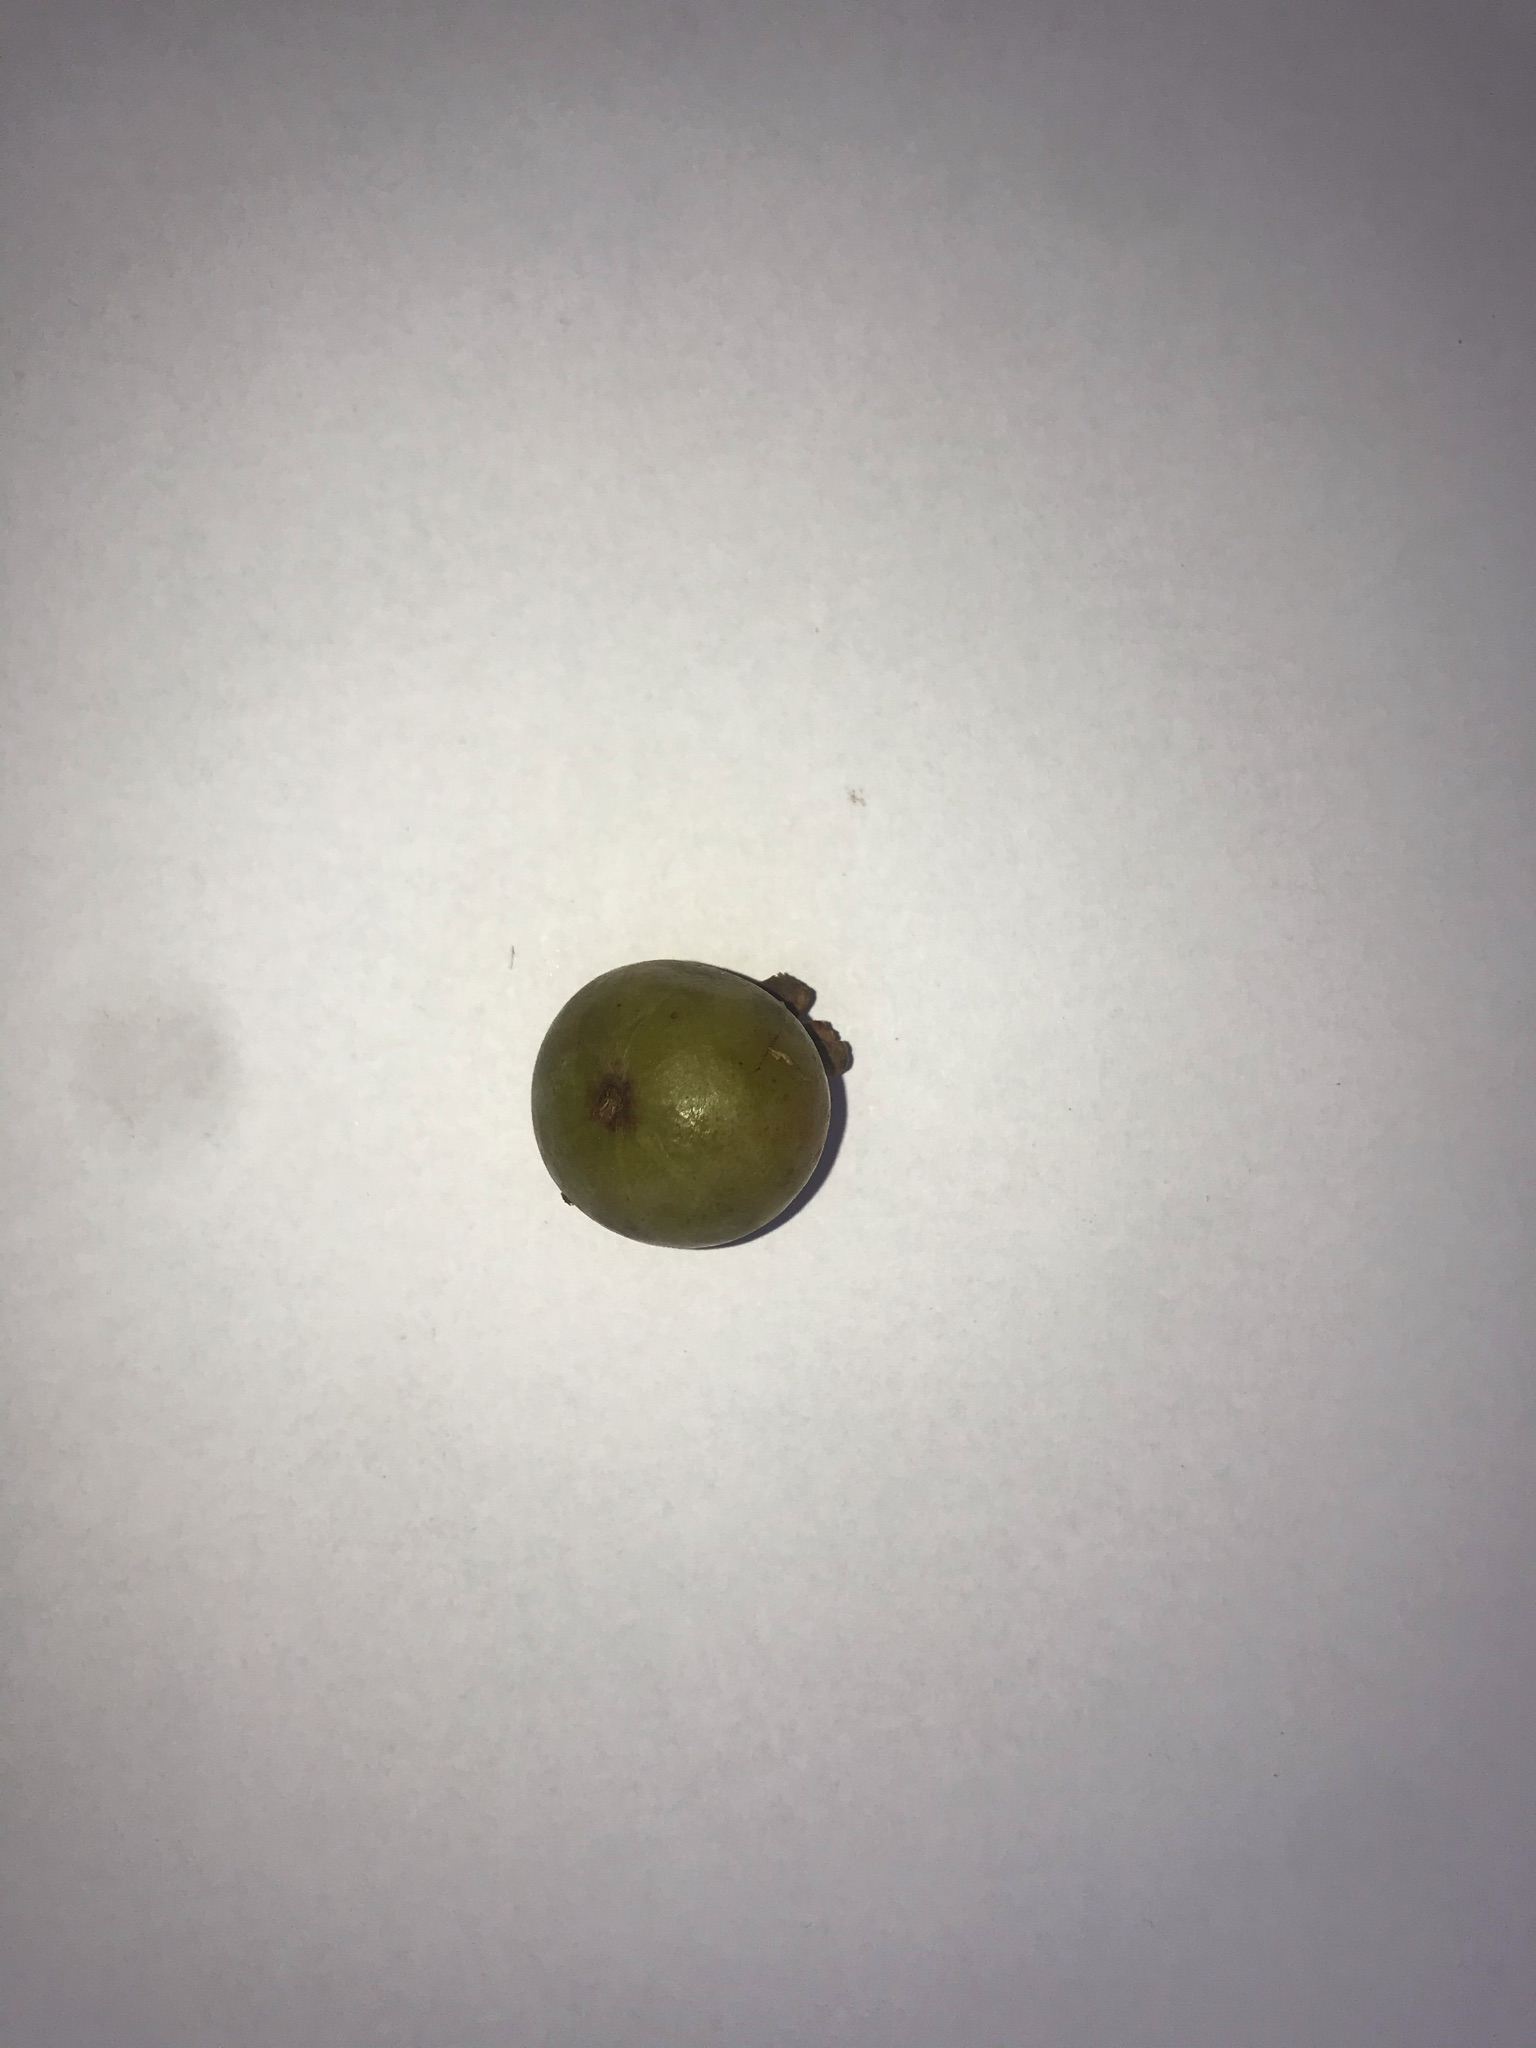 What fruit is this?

gabiroba
